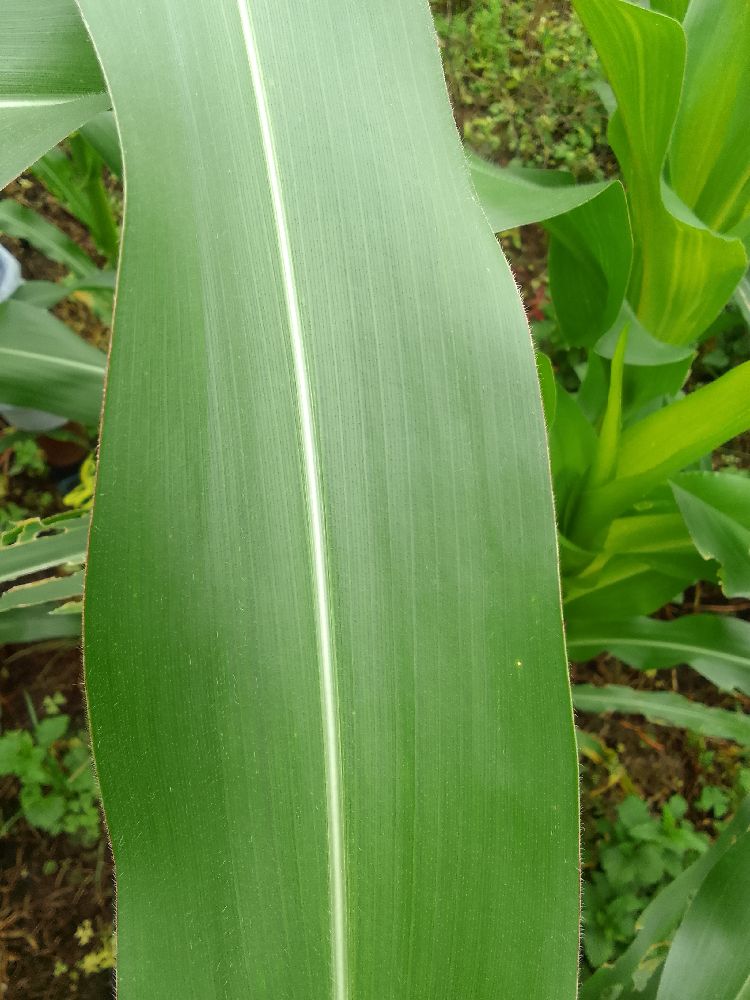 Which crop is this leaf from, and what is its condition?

maize, healthy
